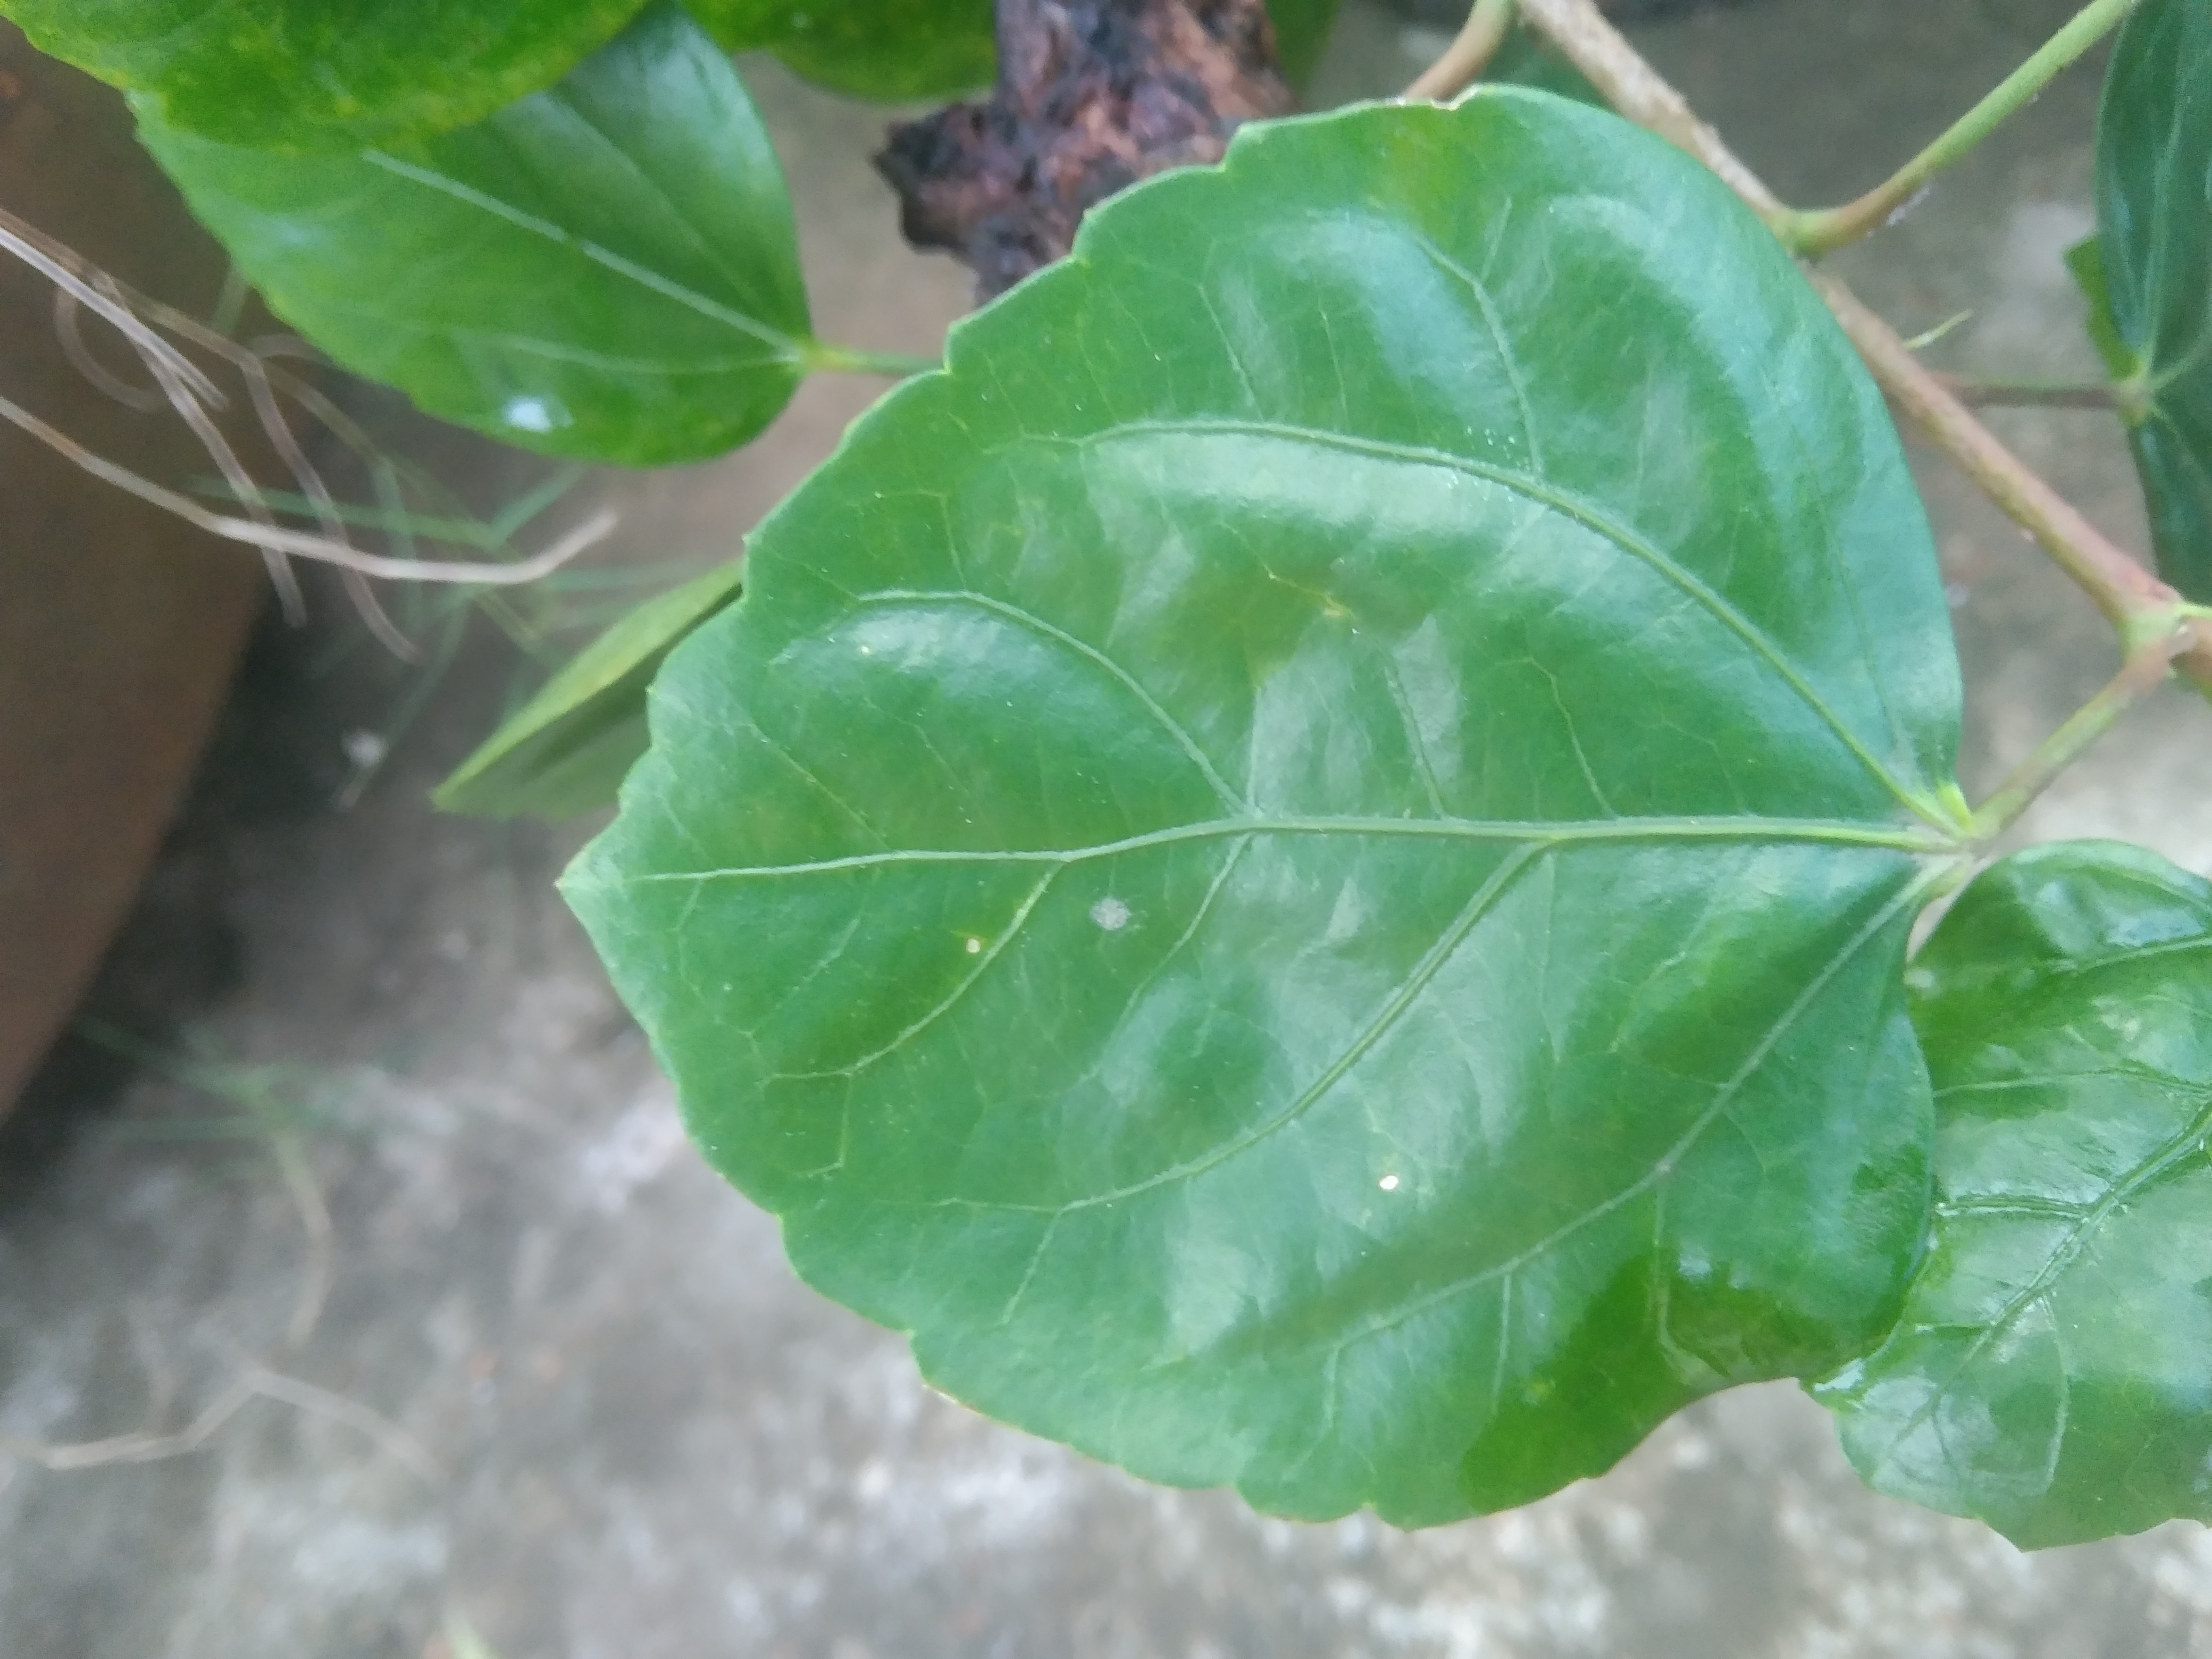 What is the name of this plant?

hibiscus
